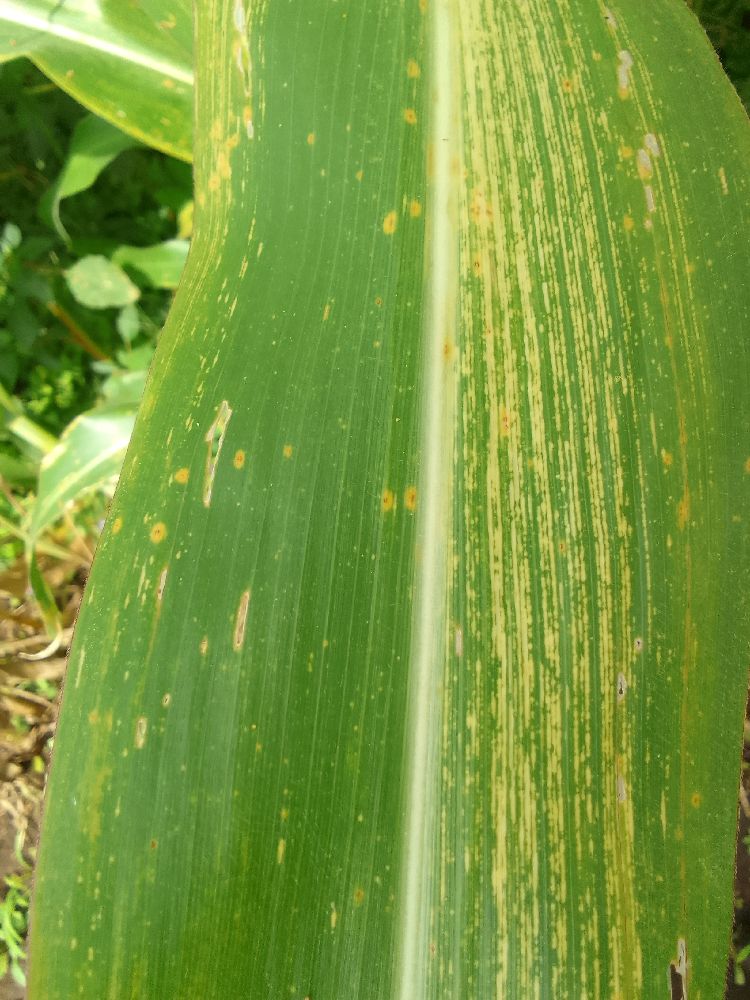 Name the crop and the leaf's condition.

maize, maize streak virus
